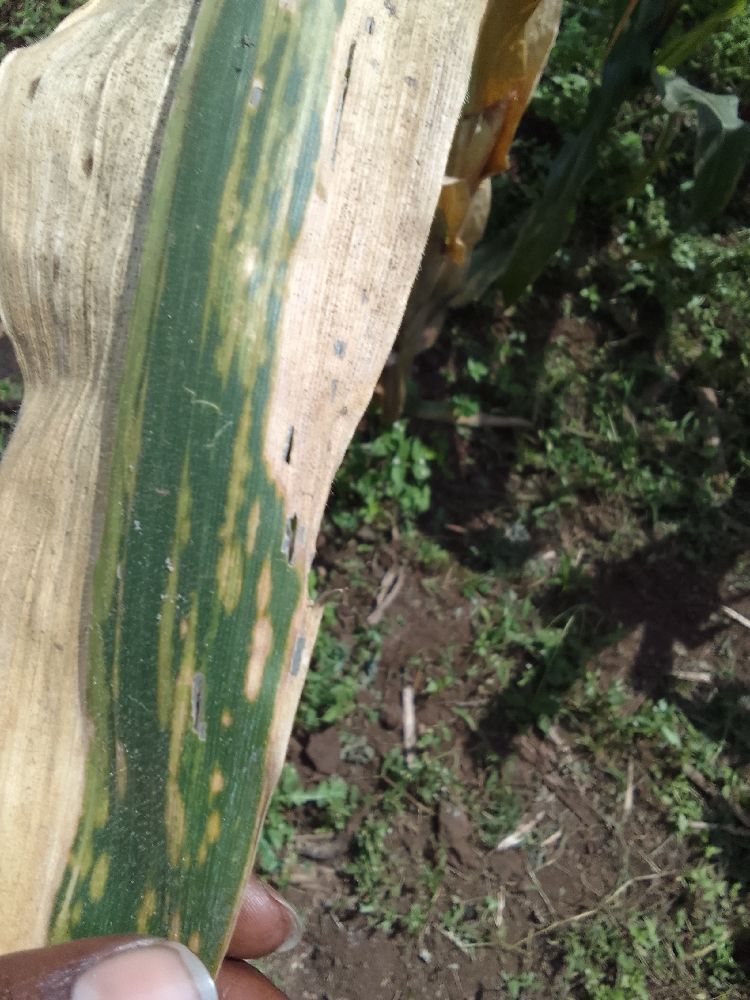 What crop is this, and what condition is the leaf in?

maize, maize lethal necrosis
